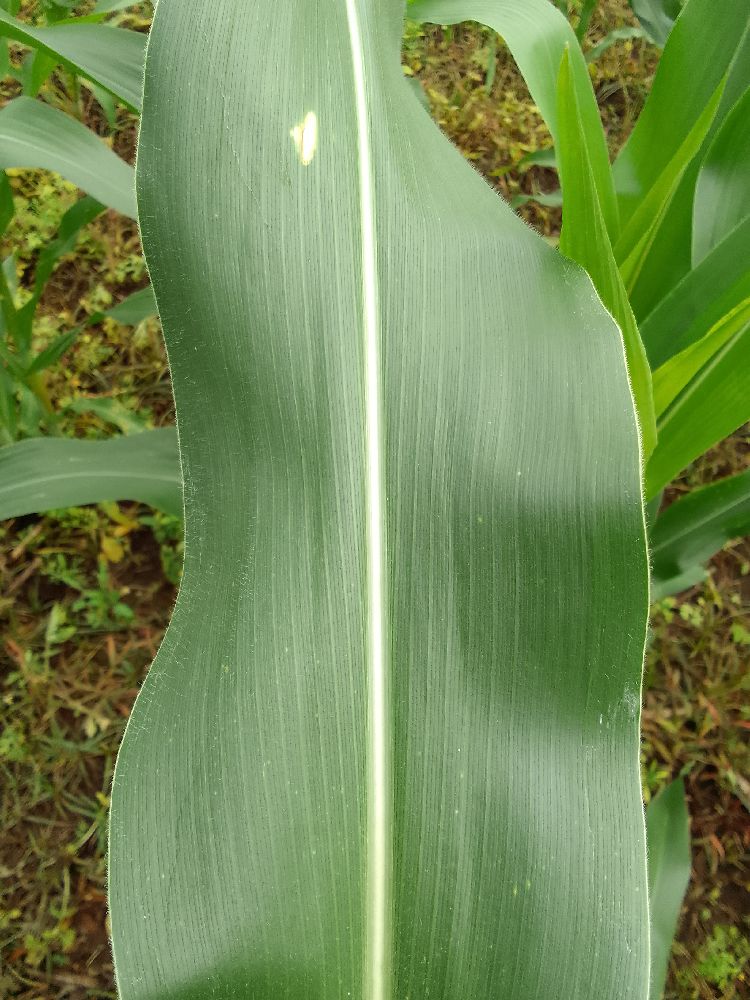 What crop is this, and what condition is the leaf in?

maize, healthy
